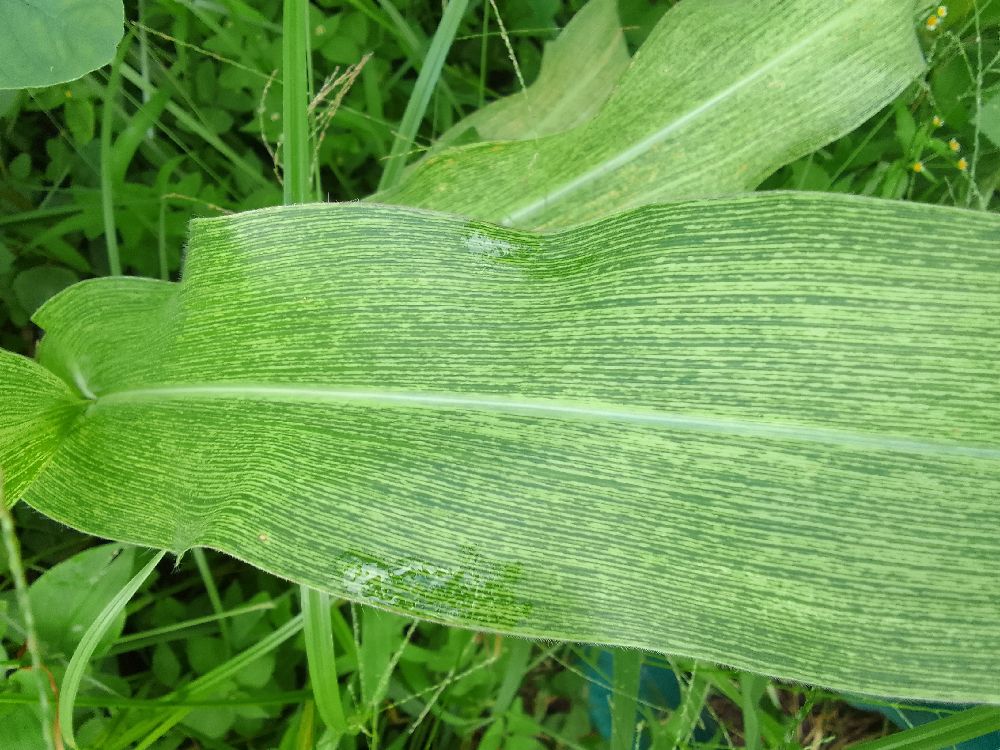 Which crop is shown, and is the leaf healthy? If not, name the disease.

maize, maize streak virus
